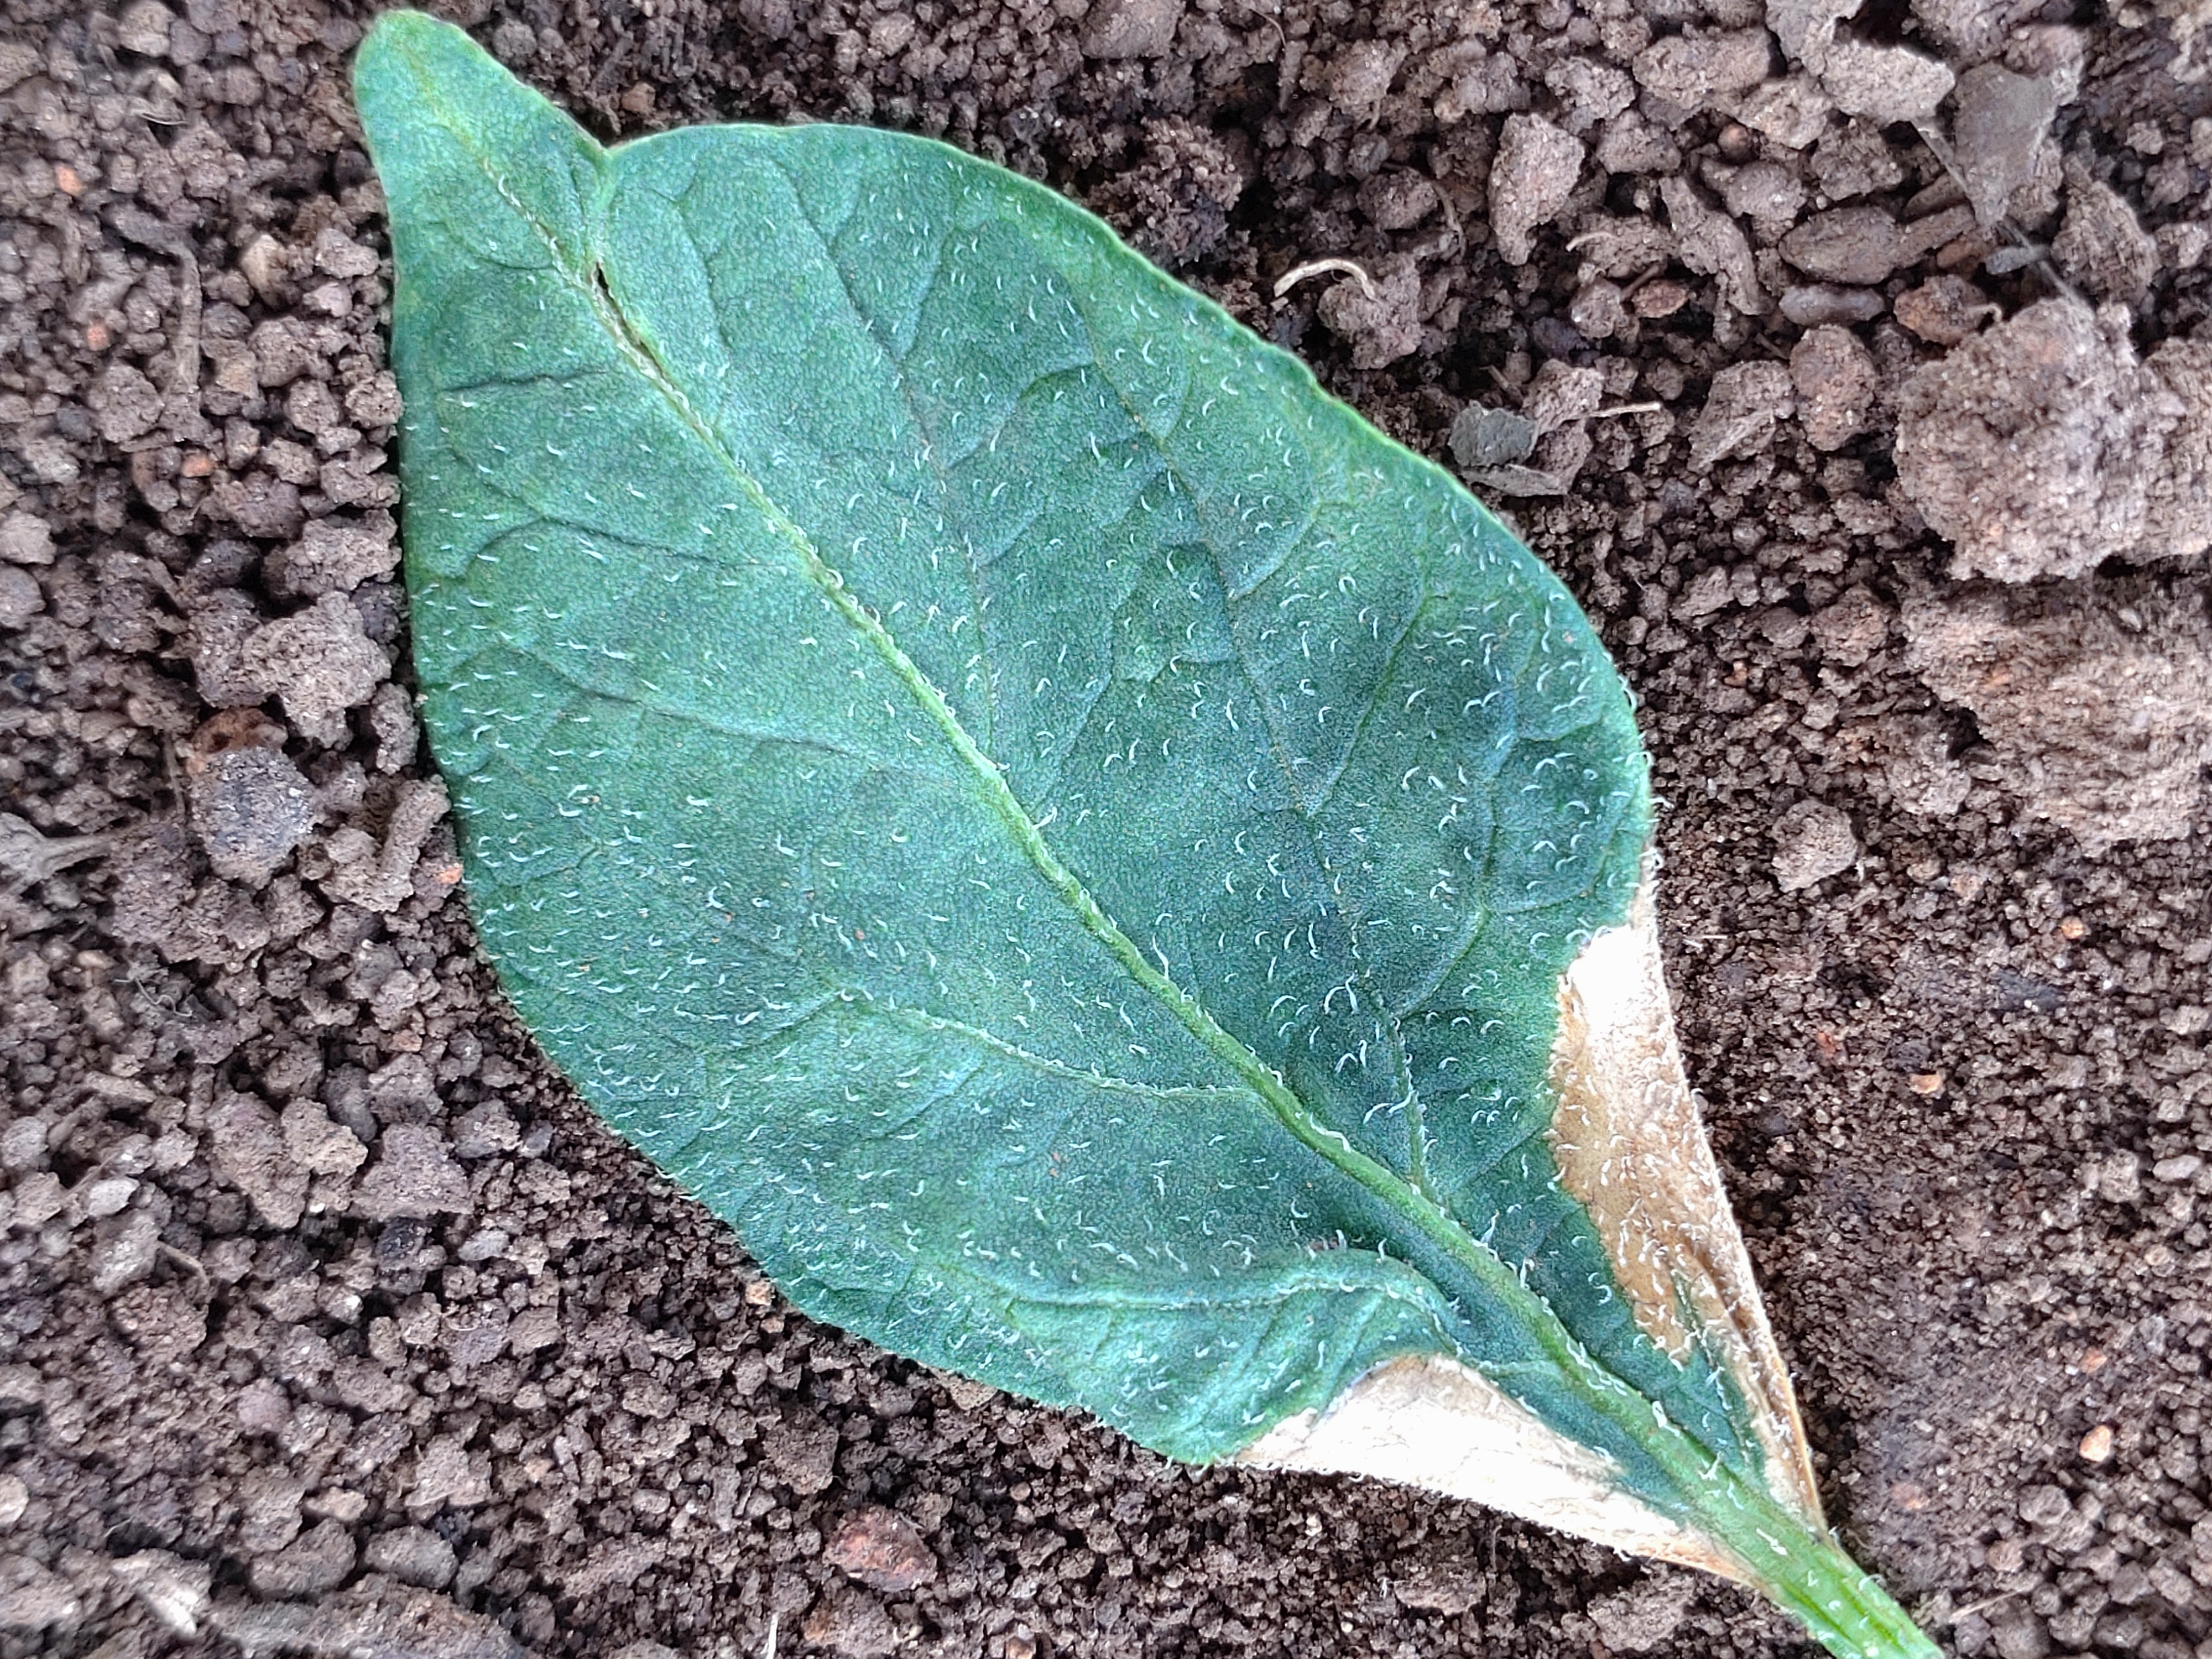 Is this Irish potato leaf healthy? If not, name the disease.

early blight
